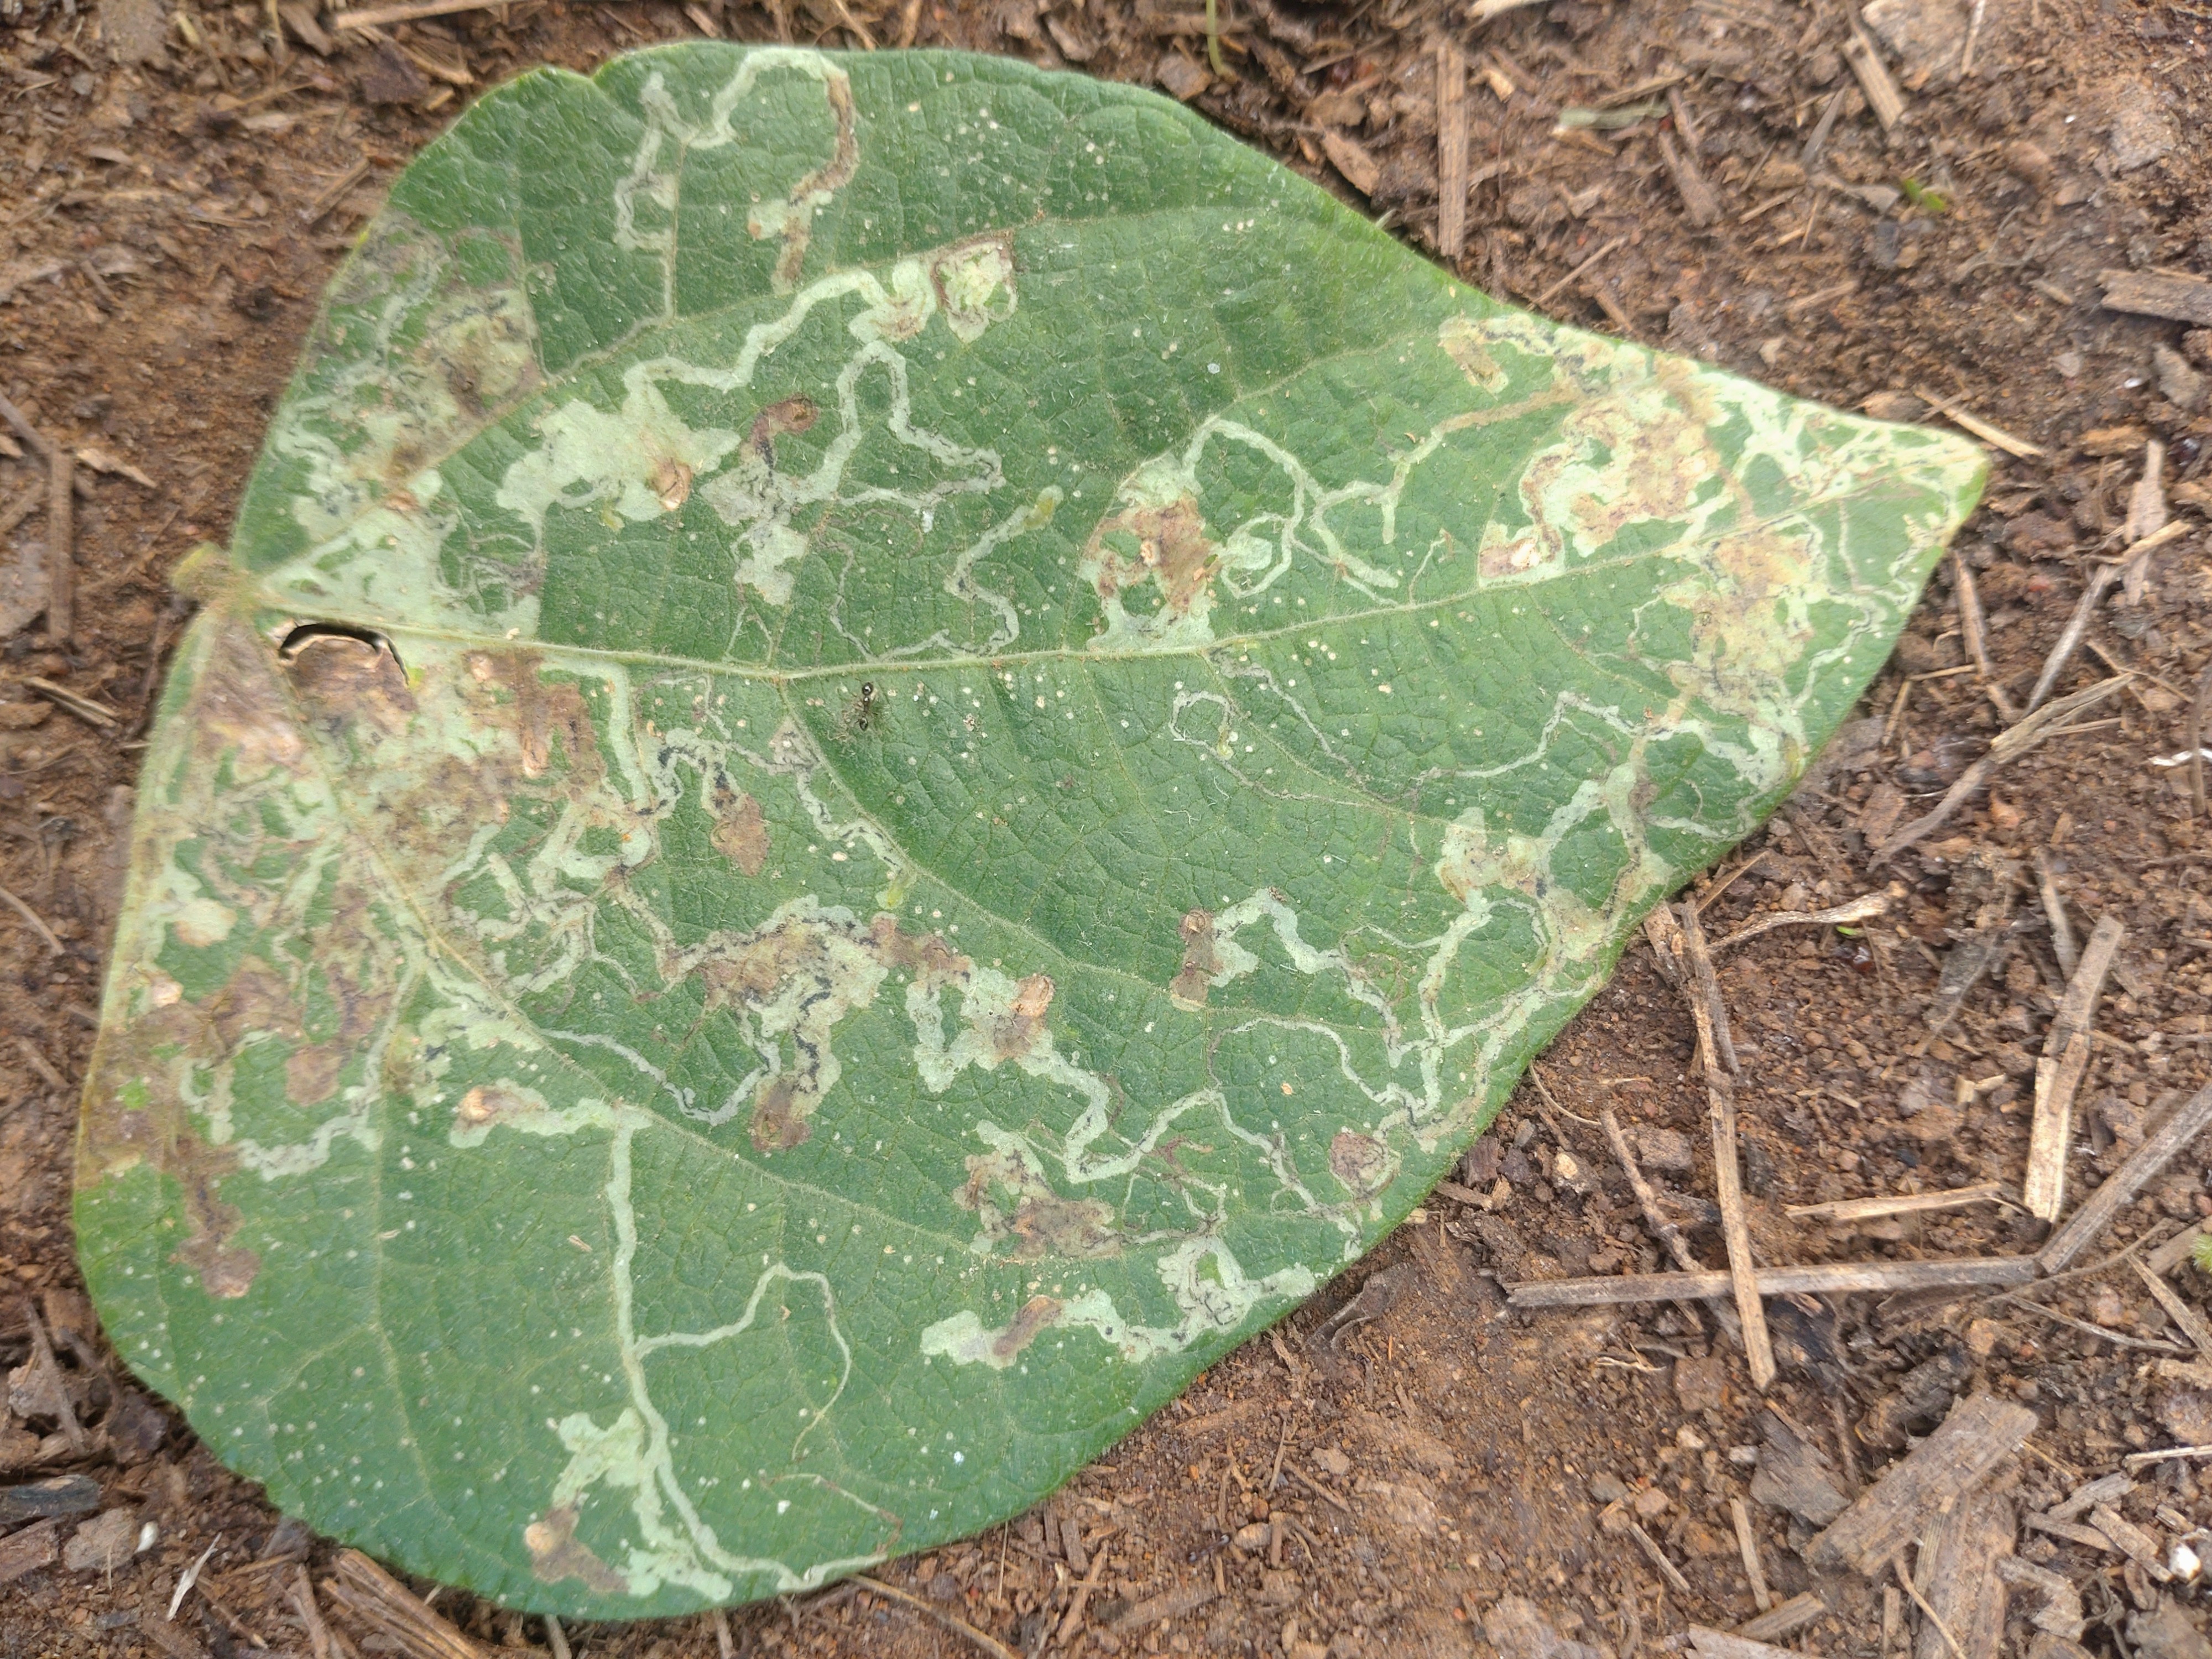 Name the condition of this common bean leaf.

anthracnose
